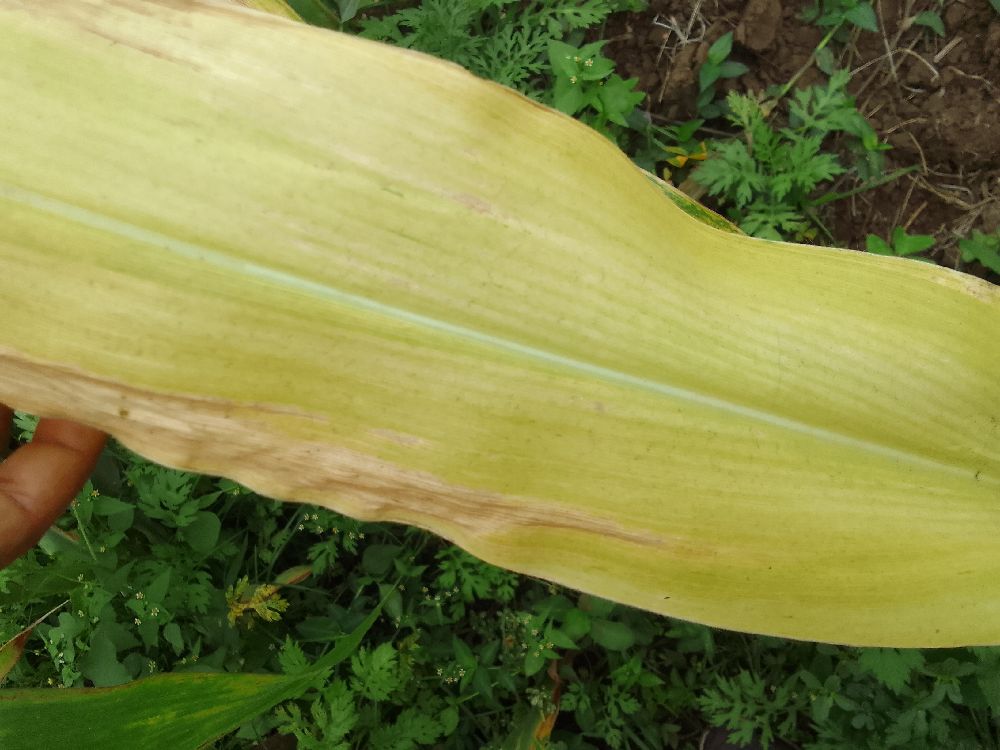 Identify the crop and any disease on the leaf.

maize, maize lethal necrosis
